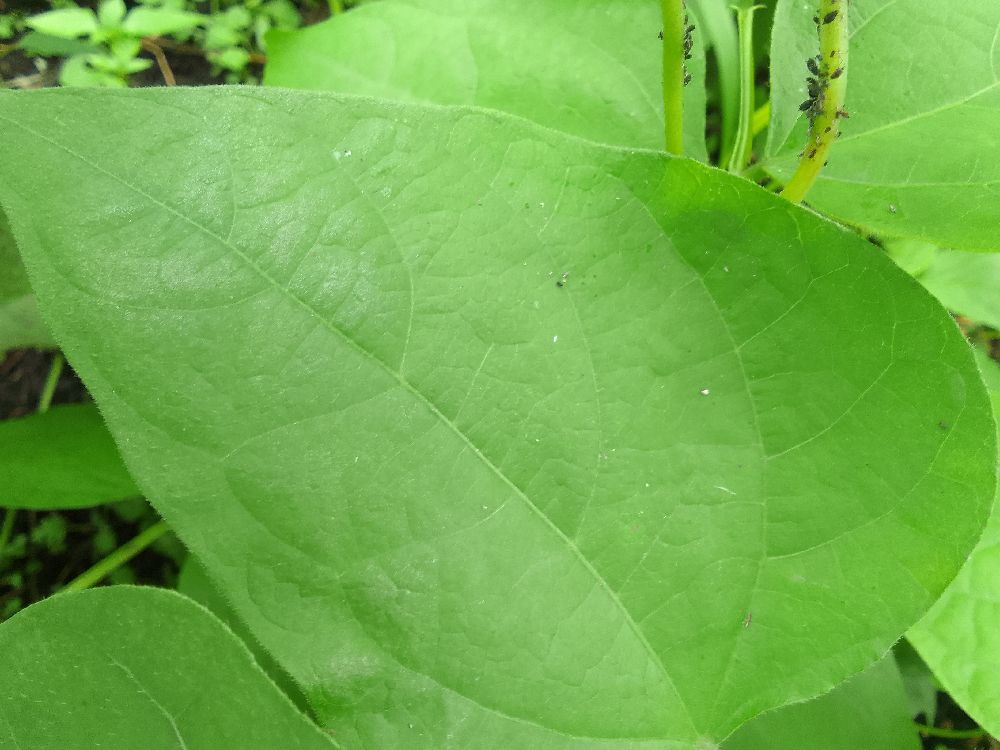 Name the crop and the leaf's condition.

common bean, healthy
